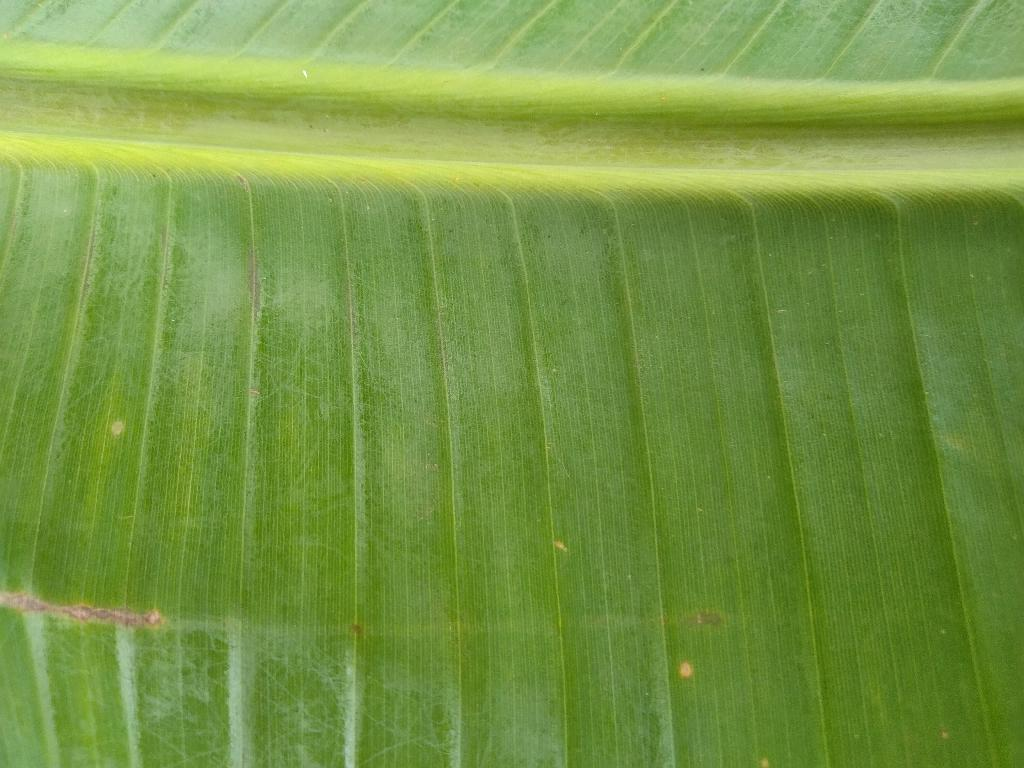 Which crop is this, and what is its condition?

banana, healthy
